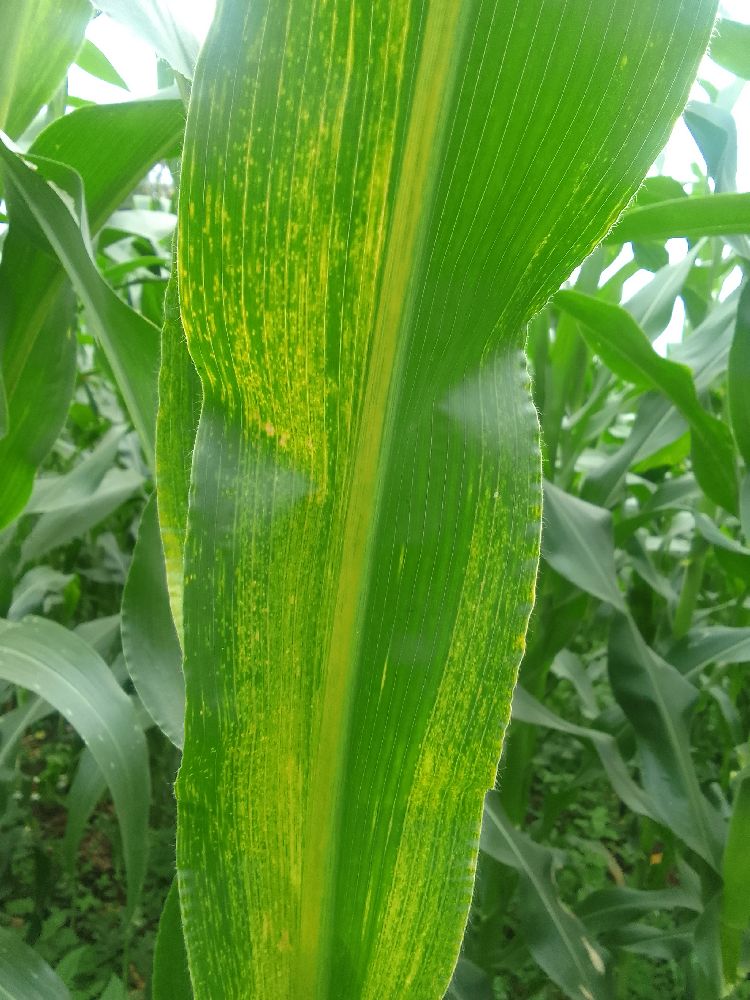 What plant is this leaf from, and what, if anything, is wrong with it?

maize, maize lethal necrosis
